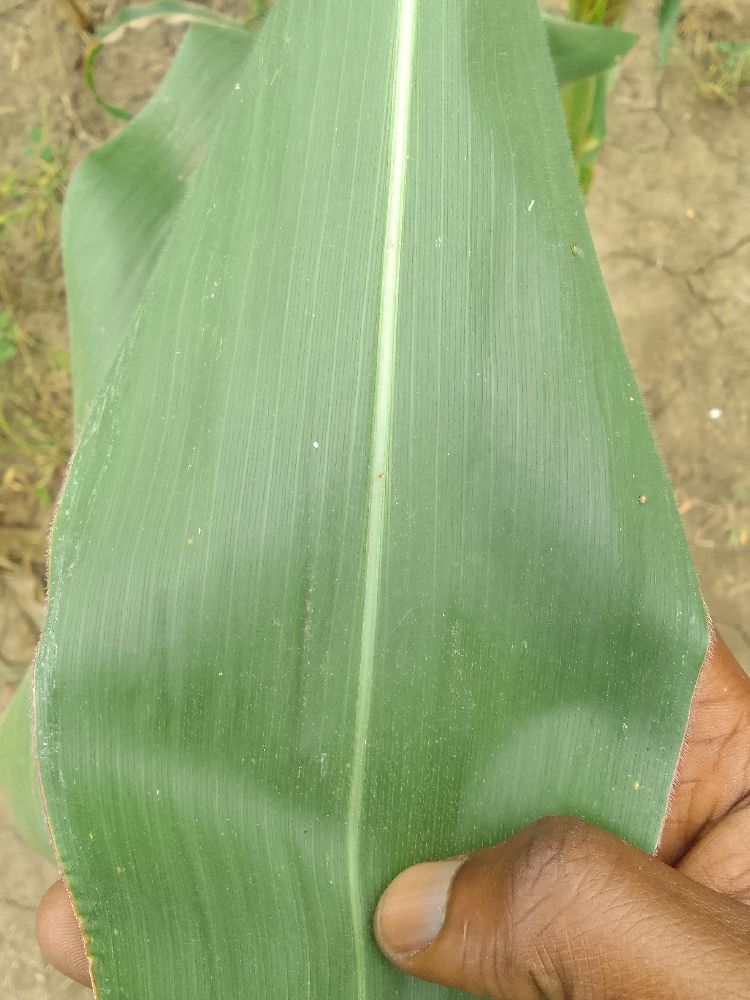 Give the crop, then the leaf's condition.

maize, healthy
